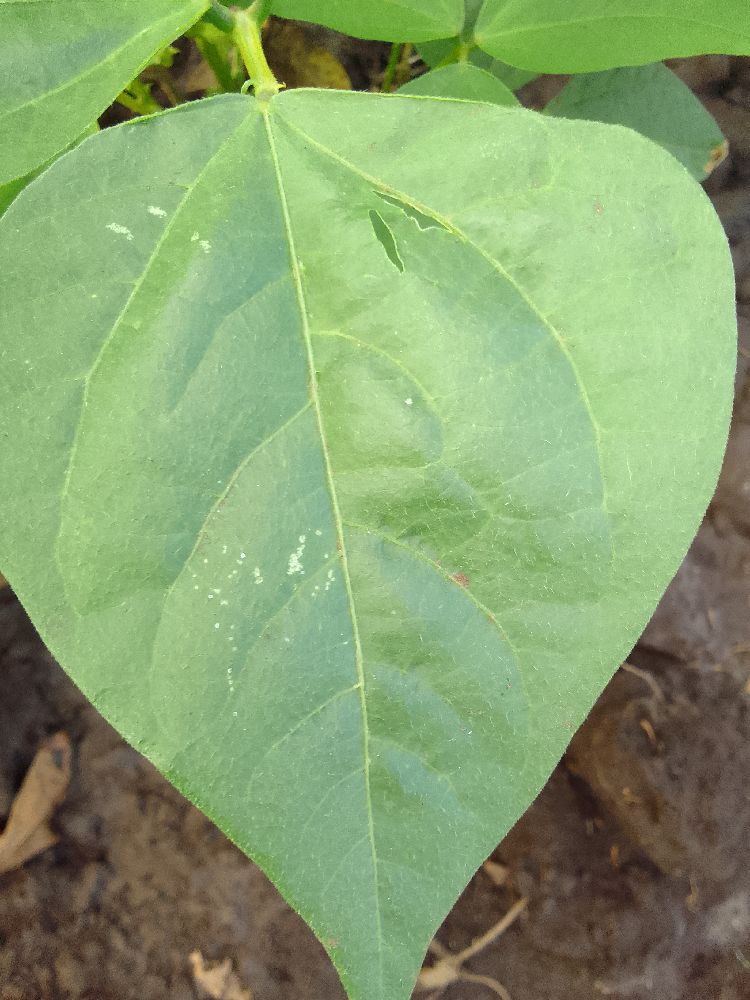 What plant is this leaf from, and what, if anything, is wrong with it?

common bean, healthy
